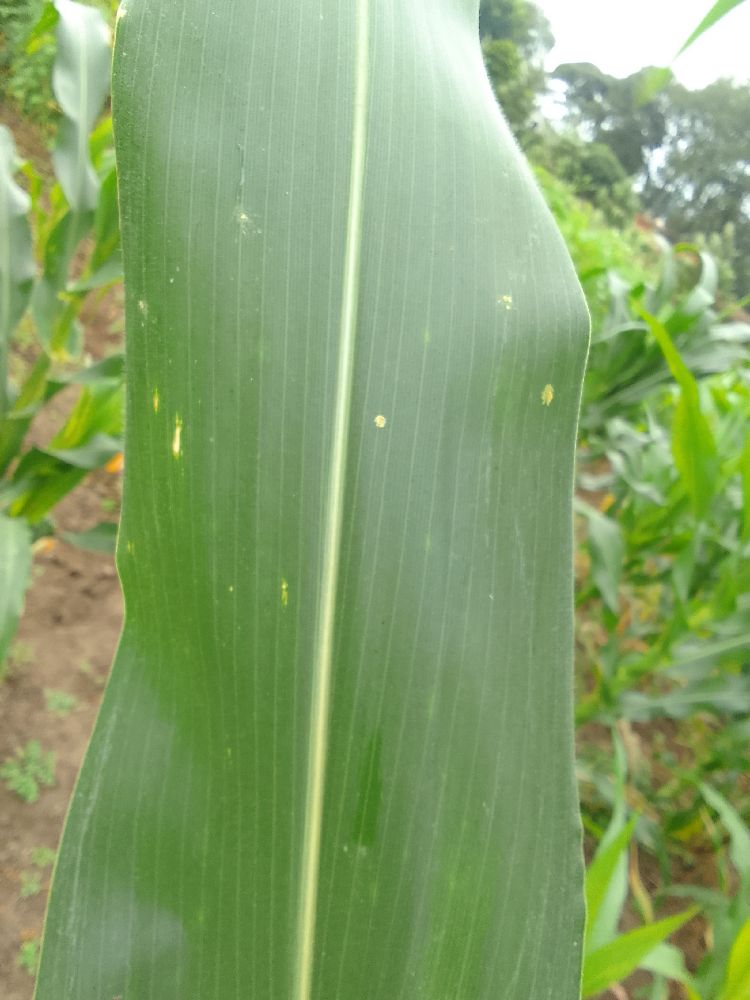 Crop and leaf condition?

maize, healthy
